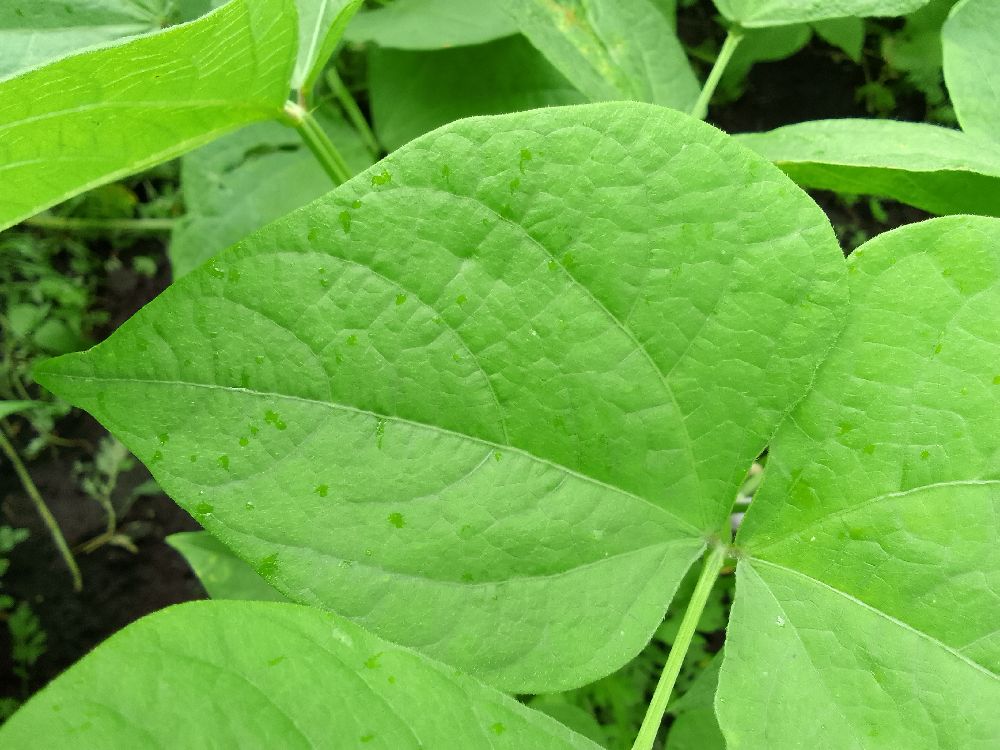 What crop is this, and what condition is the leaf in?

common bean, healthy
